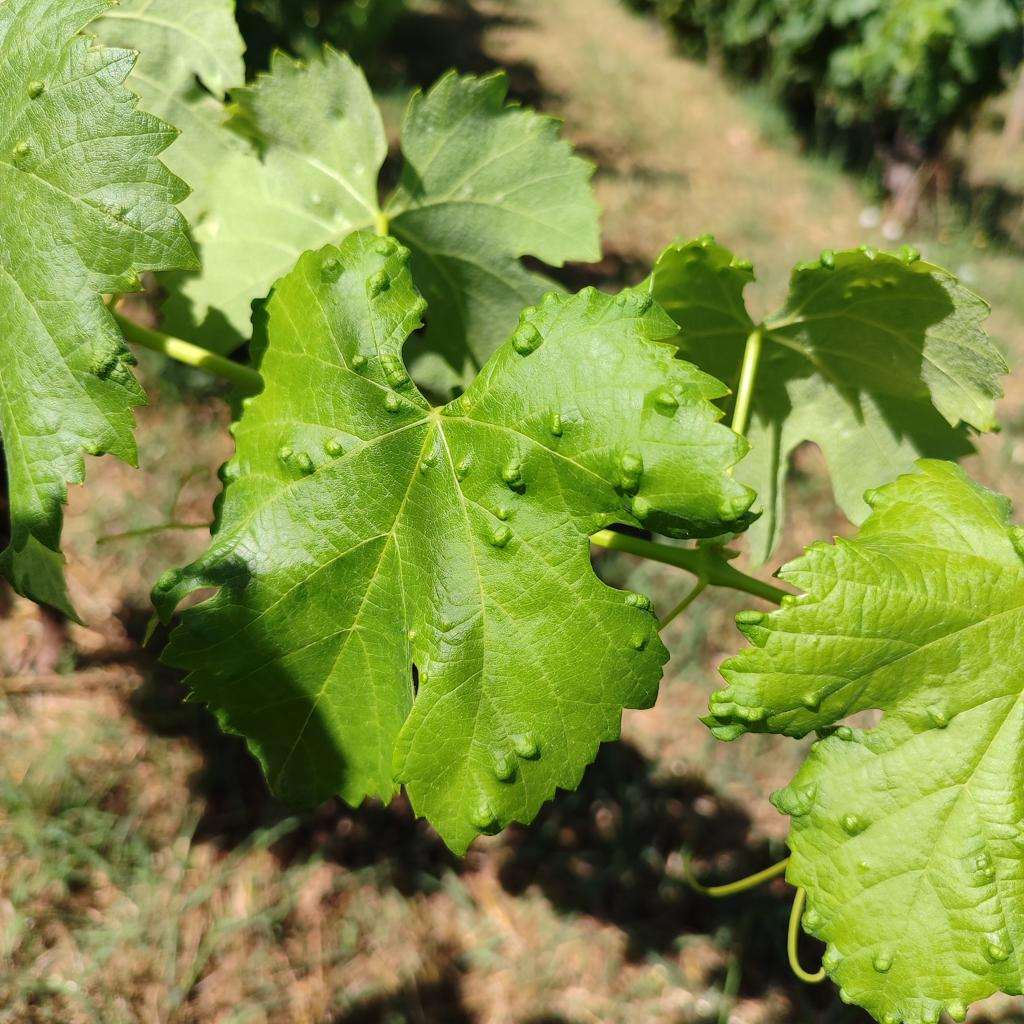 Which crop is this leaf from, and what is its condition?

grapevine, erineum mite
